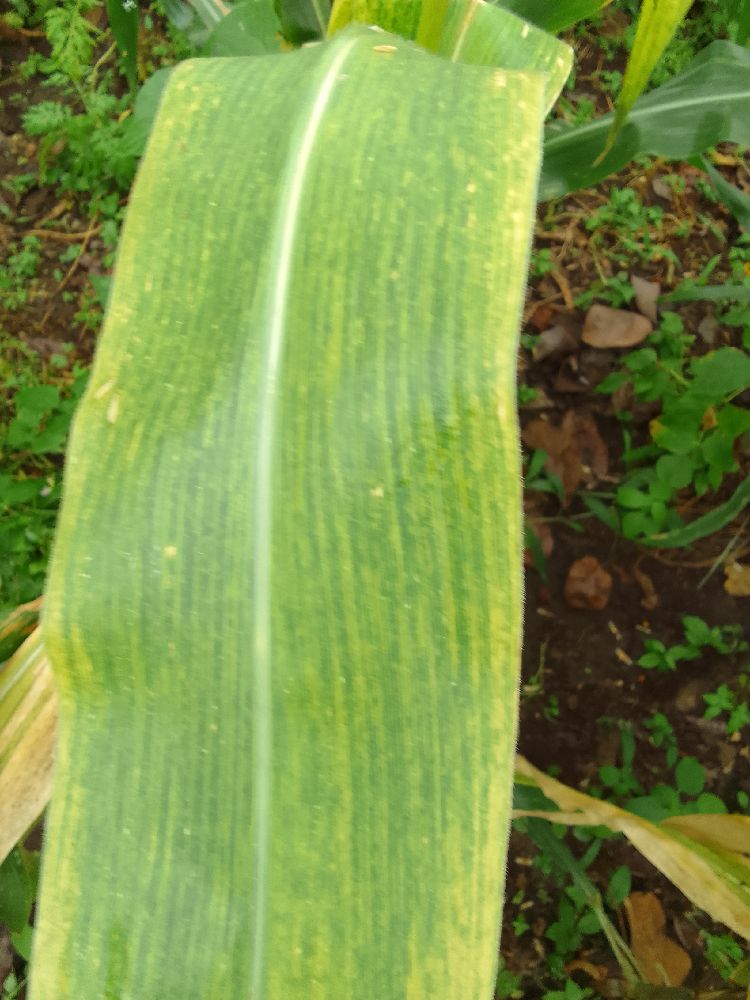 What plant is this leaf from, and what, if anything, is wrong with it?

maize, maize lethal necrosis
